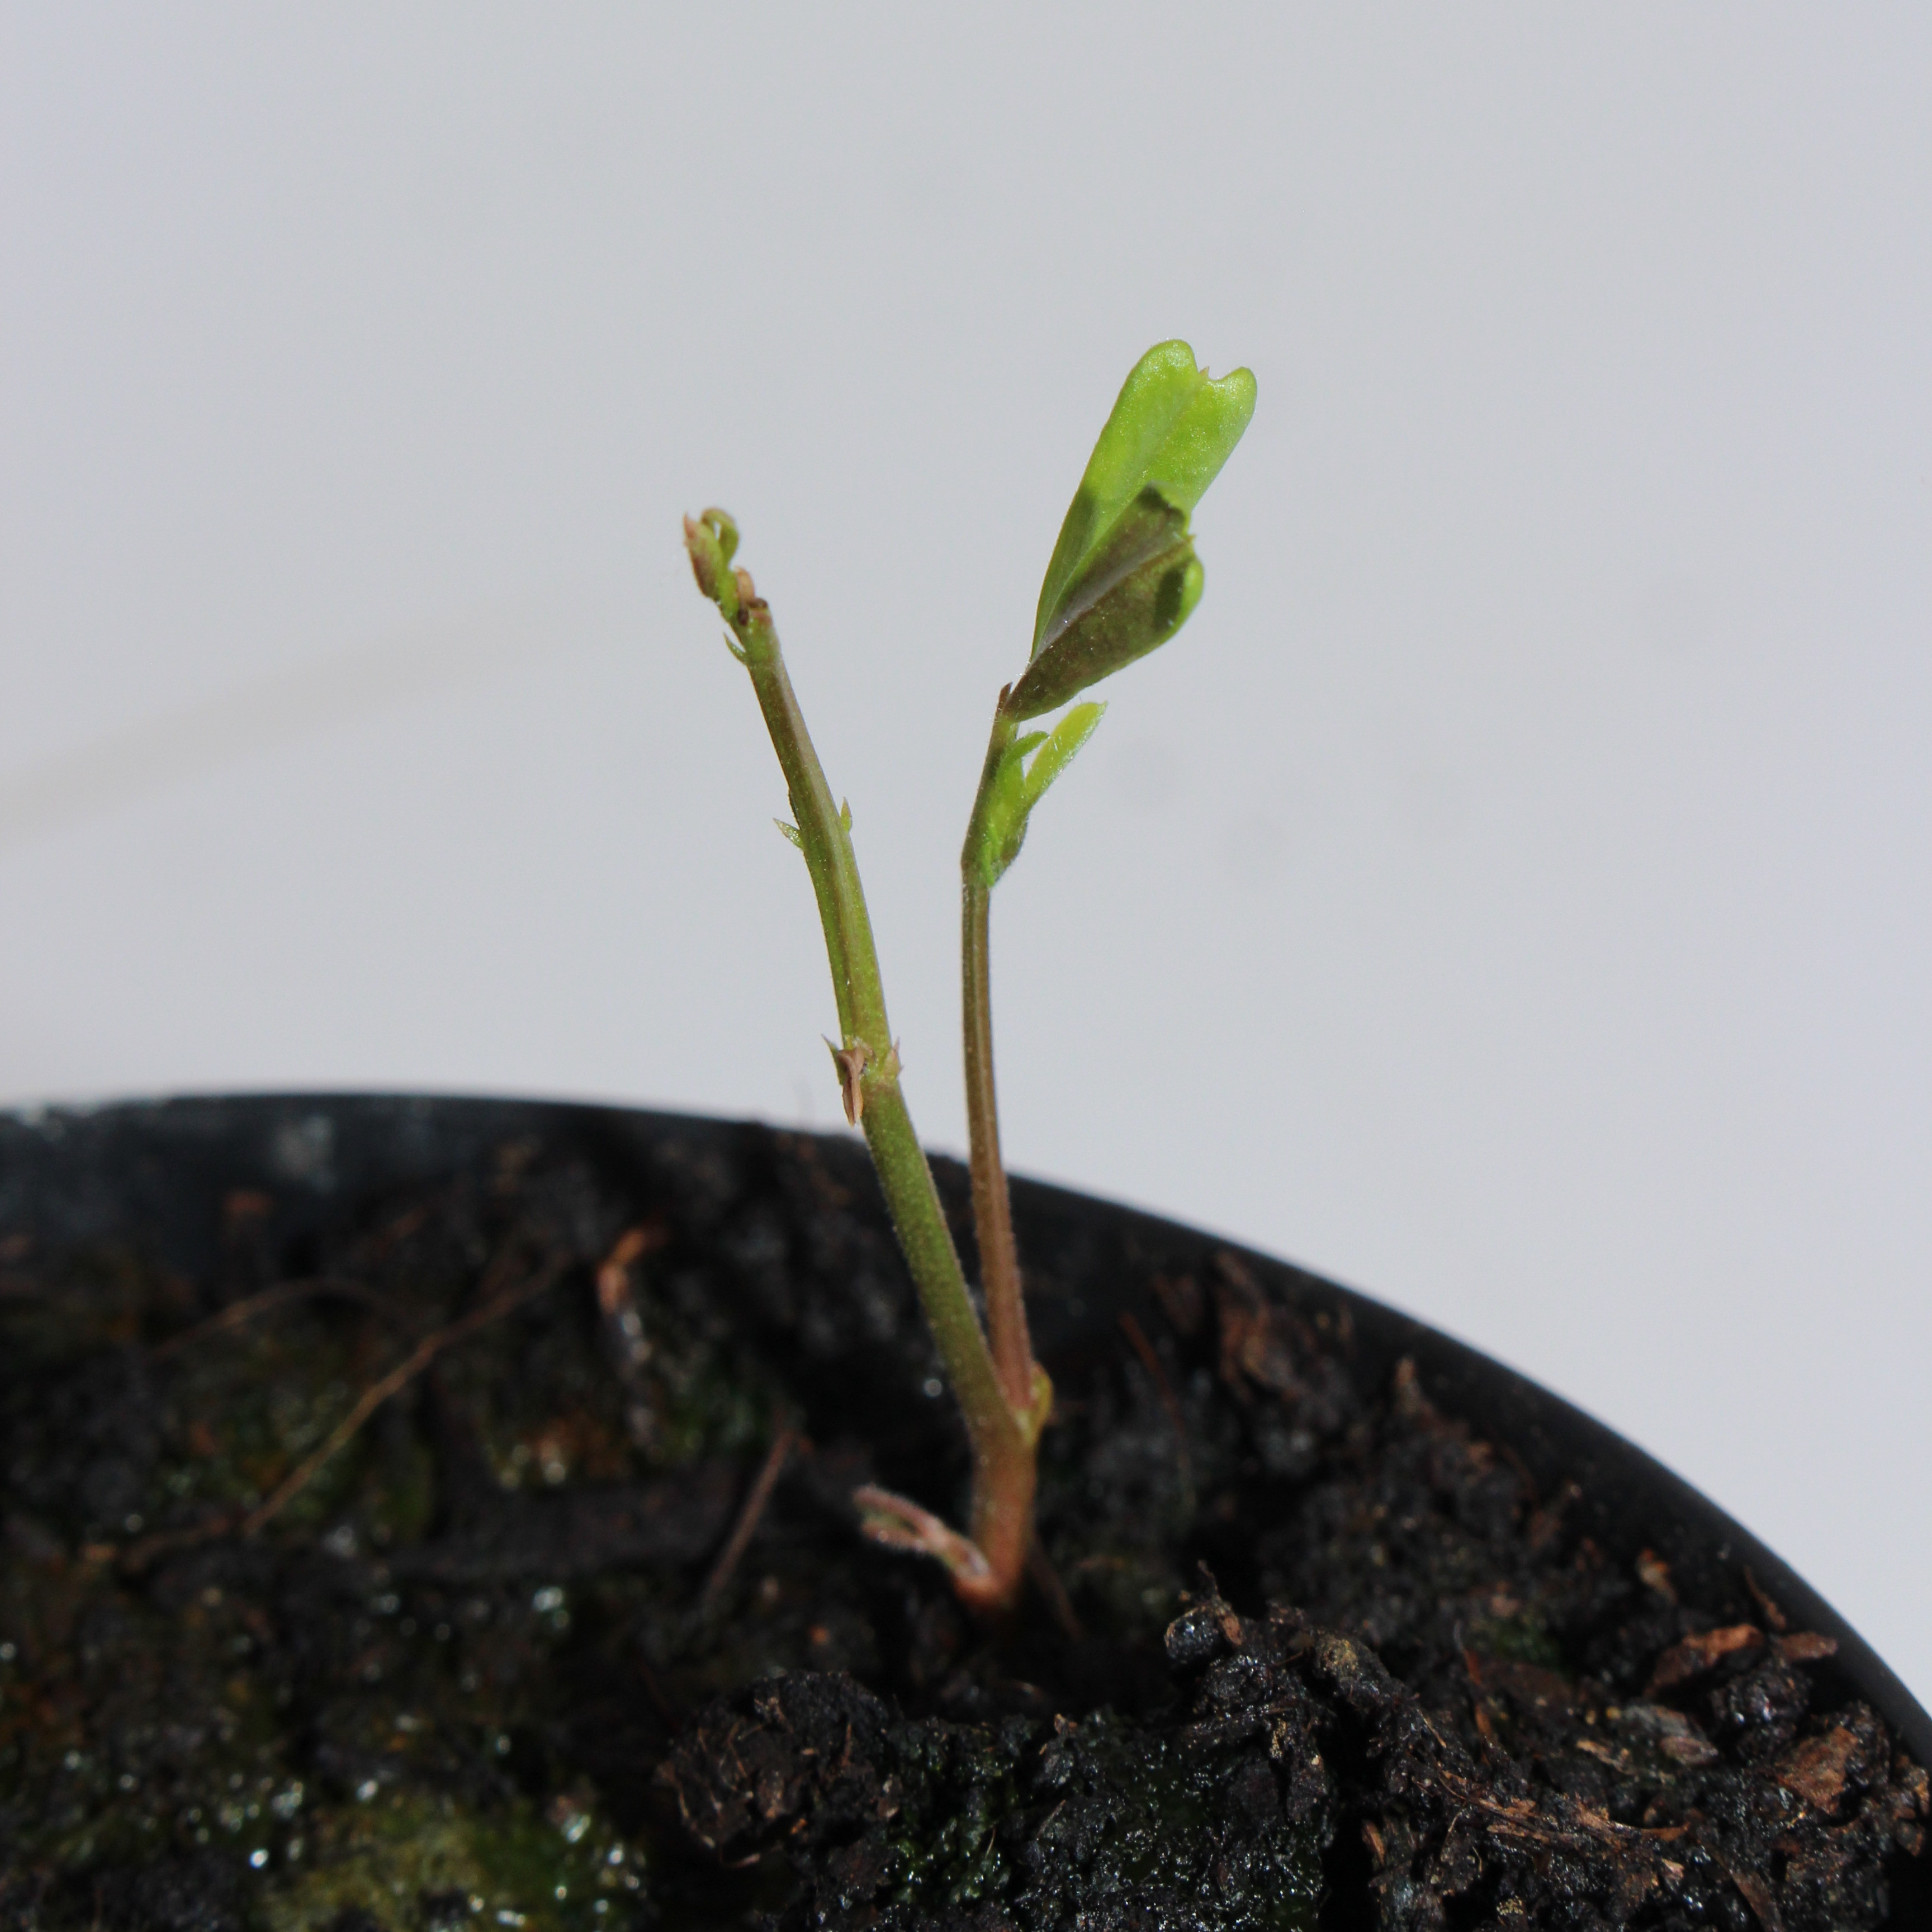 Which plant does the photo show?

Vicia sativa
